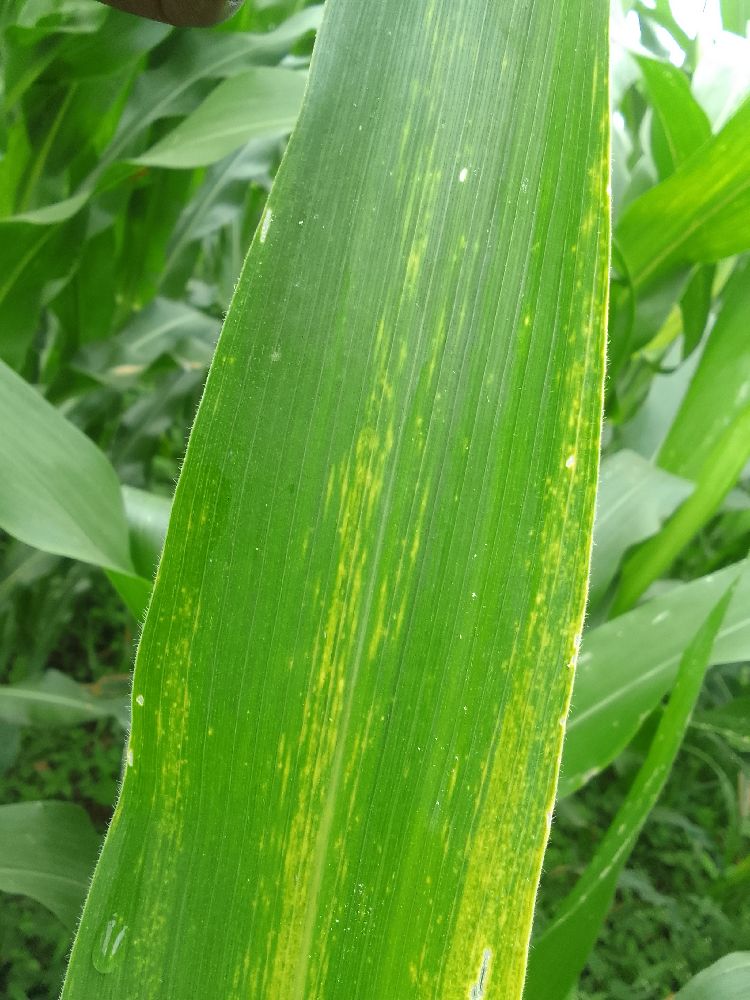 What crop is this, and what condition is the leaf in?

maize, maize lethal necrosis
